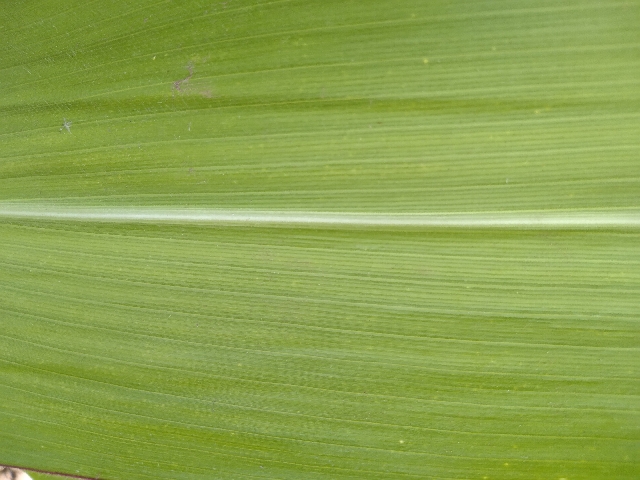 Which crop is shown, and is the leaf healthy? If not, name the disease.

maize, healthy
